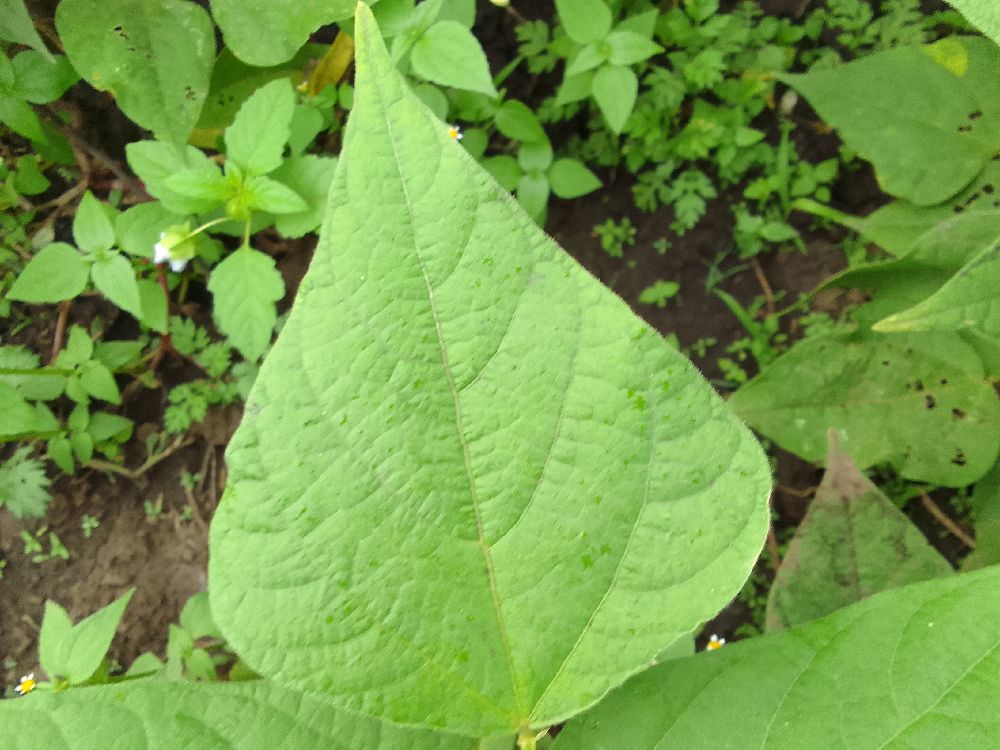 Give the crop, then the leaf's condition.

common bean, healthy
